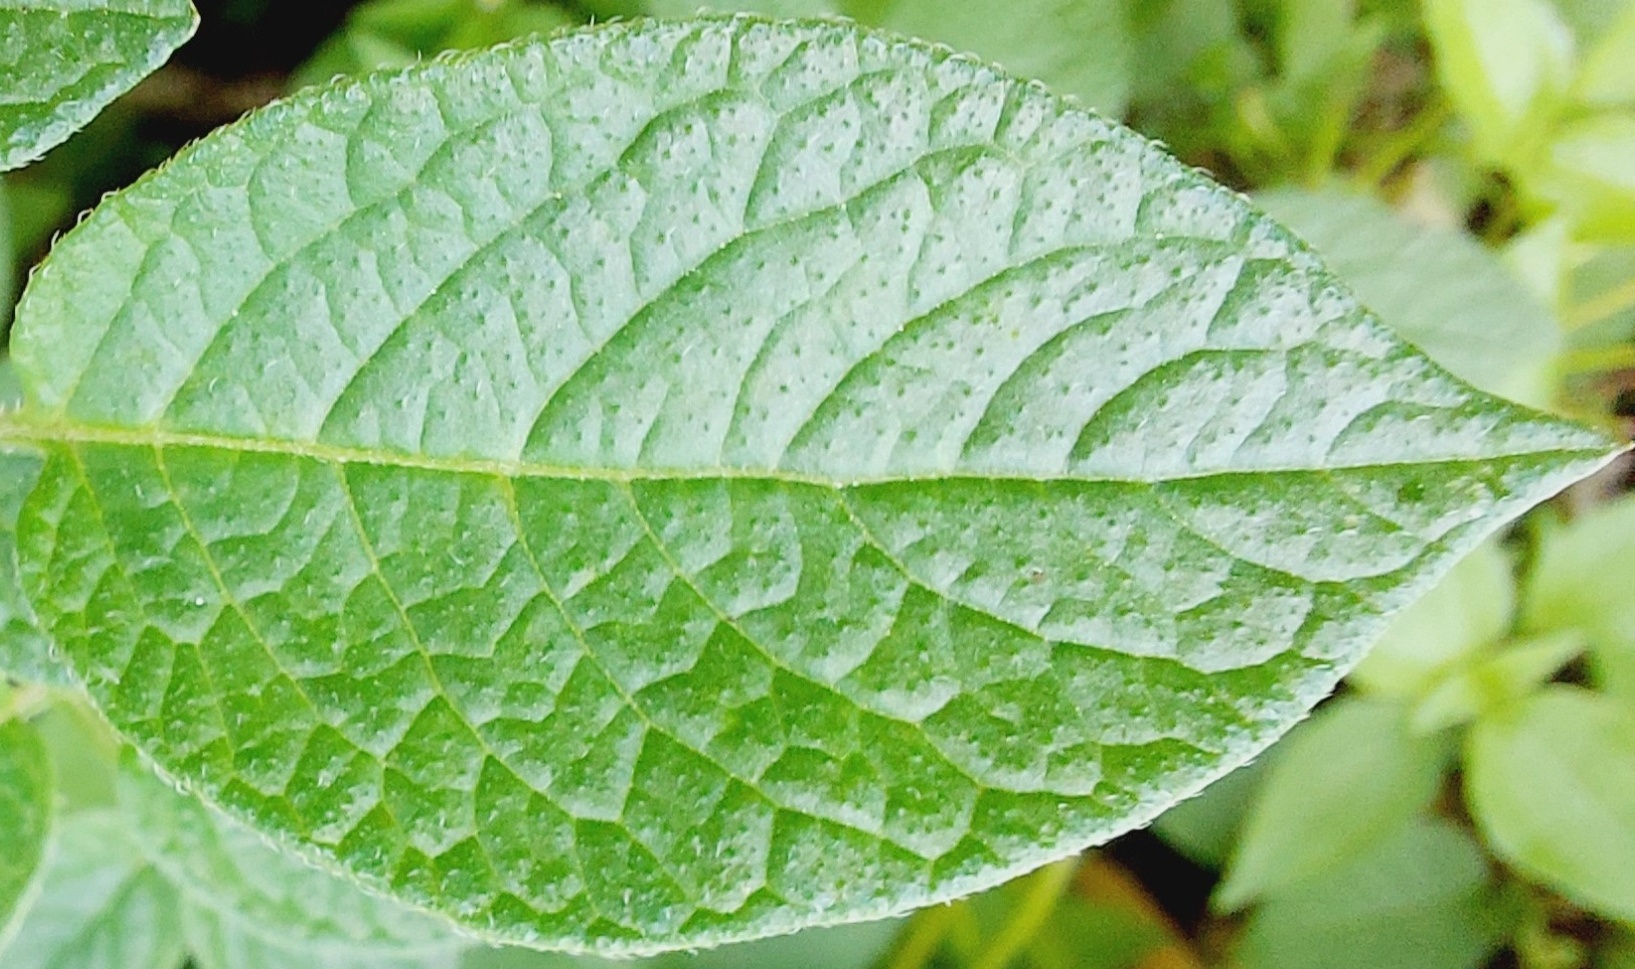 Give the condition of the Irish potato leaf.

healthy
